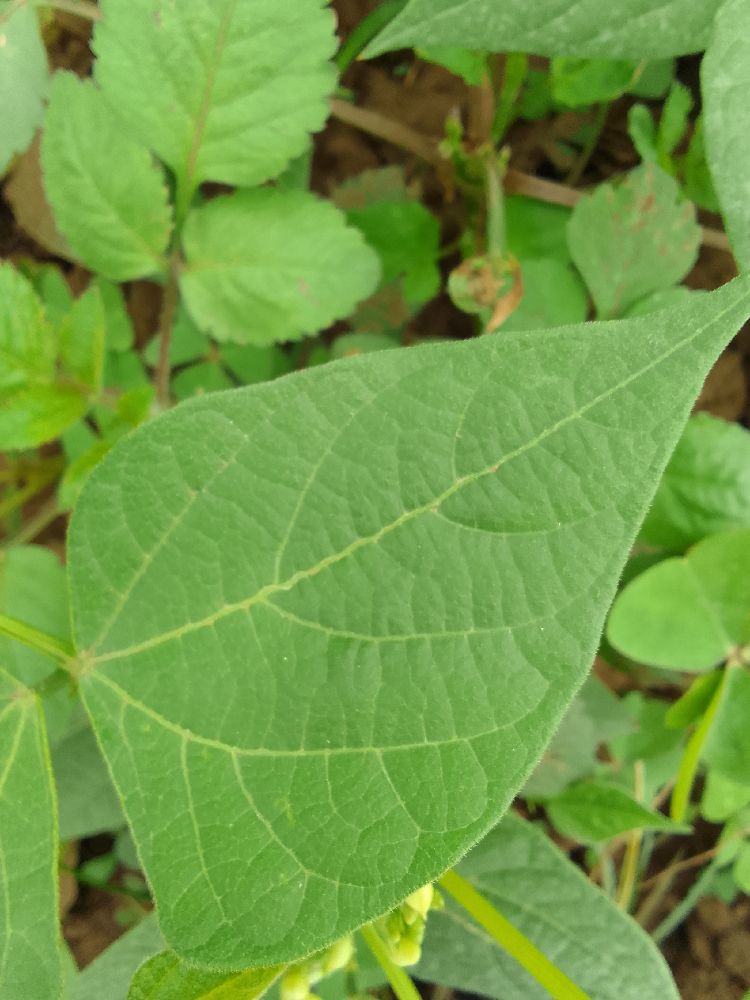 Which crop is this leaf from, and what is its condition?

common bean, healthy
